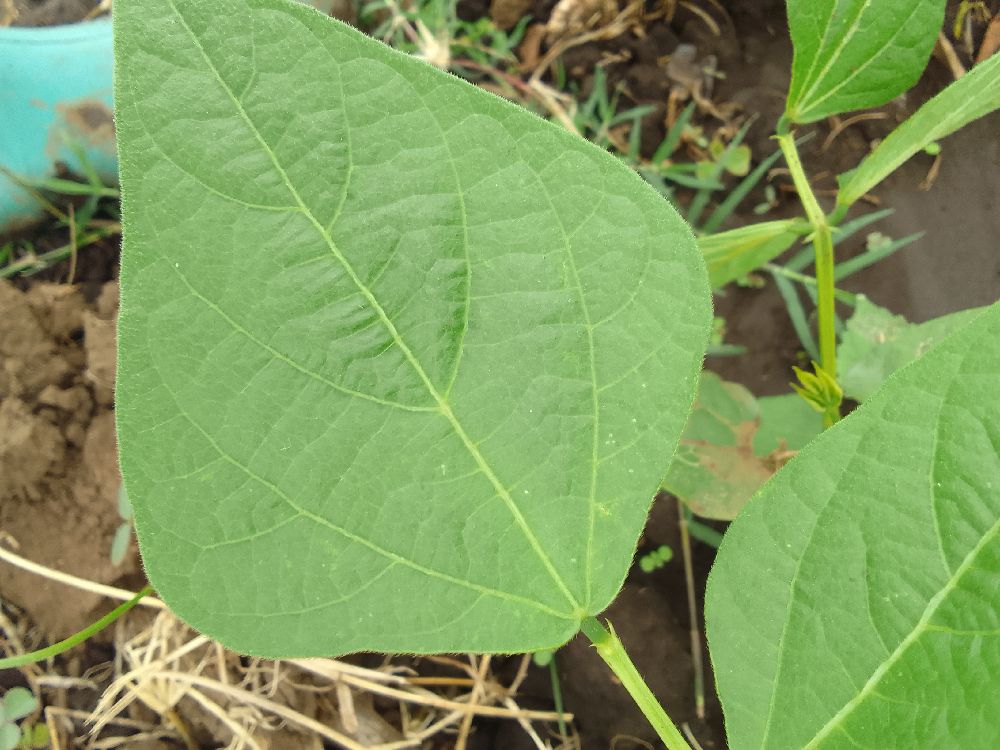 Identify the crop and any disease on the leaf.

common bean, healthy
